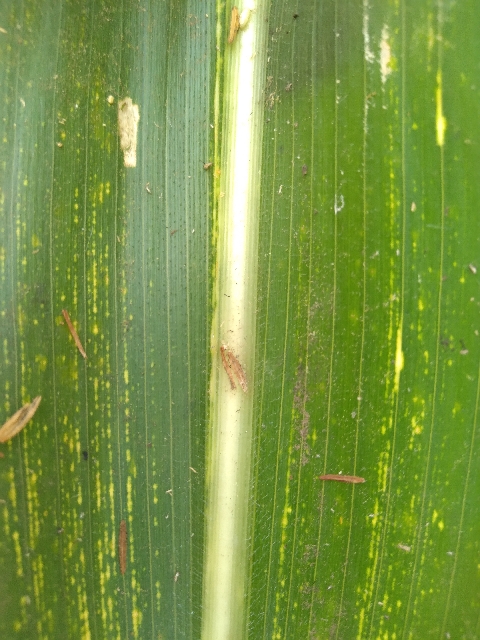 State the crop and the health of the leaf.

maize, maize streak virus
